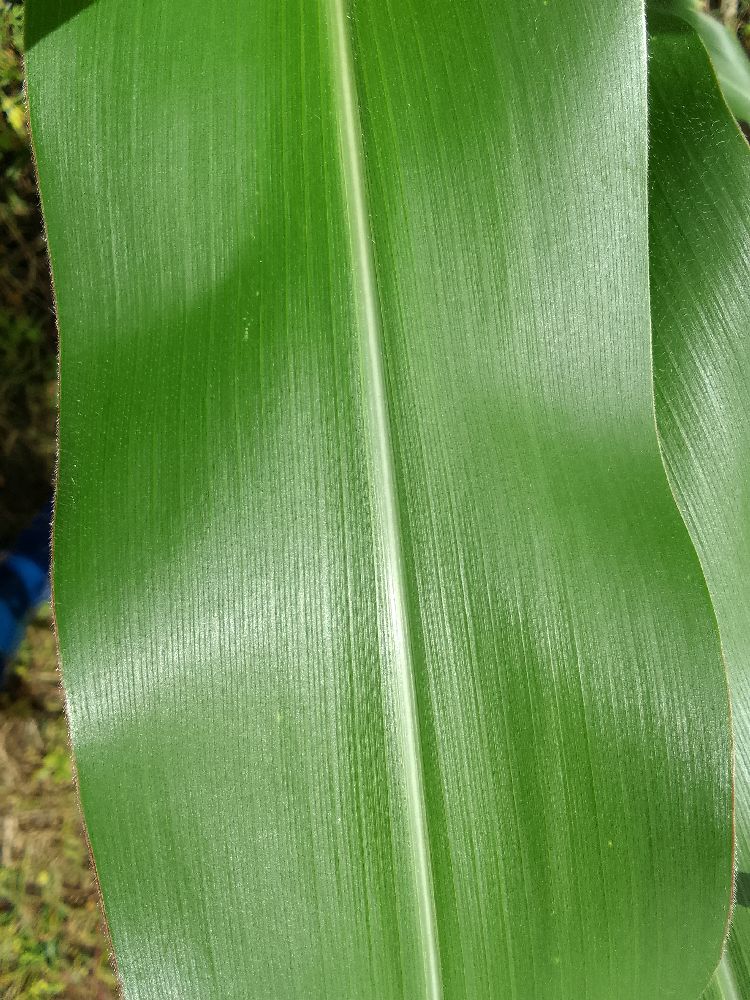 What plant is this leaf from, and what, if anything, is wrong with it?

maize, healthy
